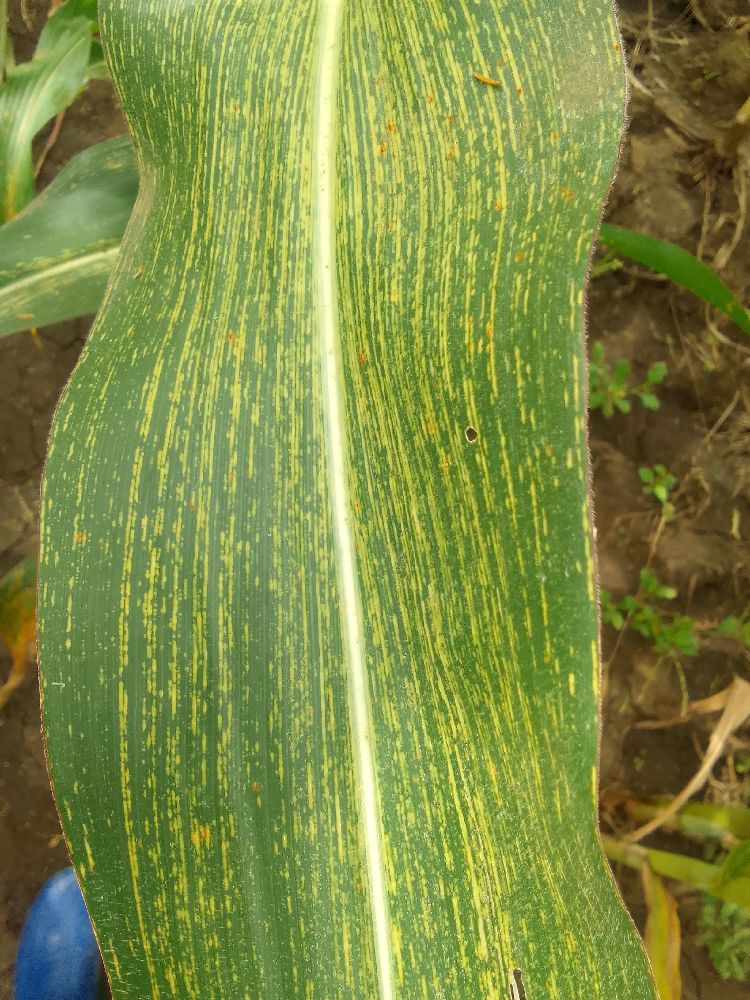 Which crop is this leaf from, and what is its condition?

maize, maize streak virus
